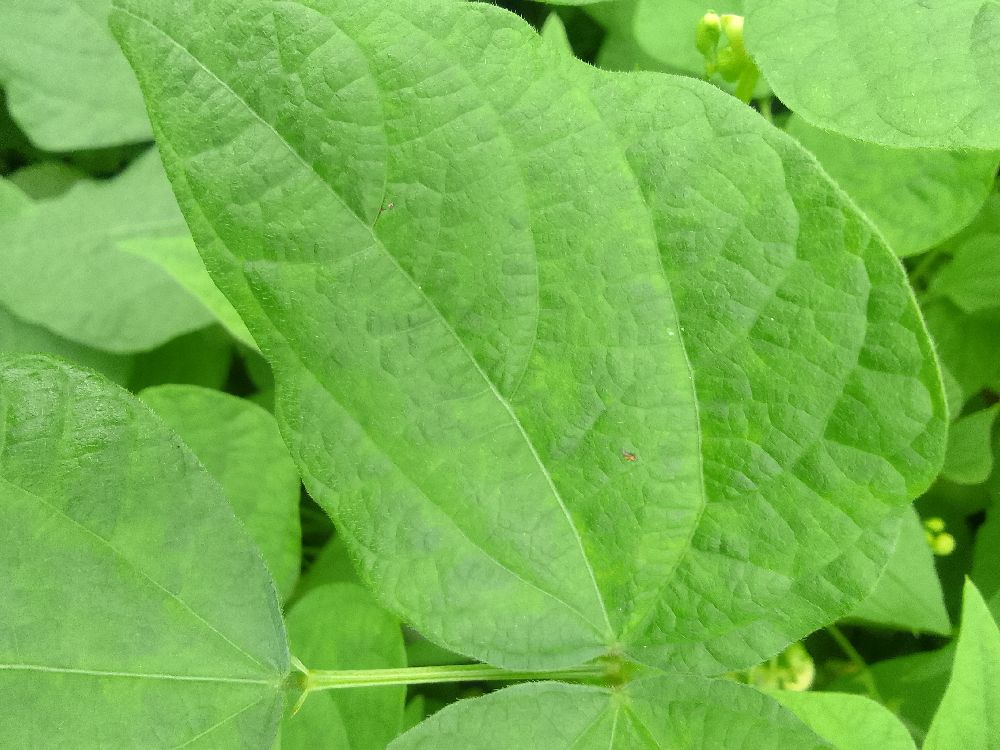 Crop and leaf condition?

common bean, healthy
